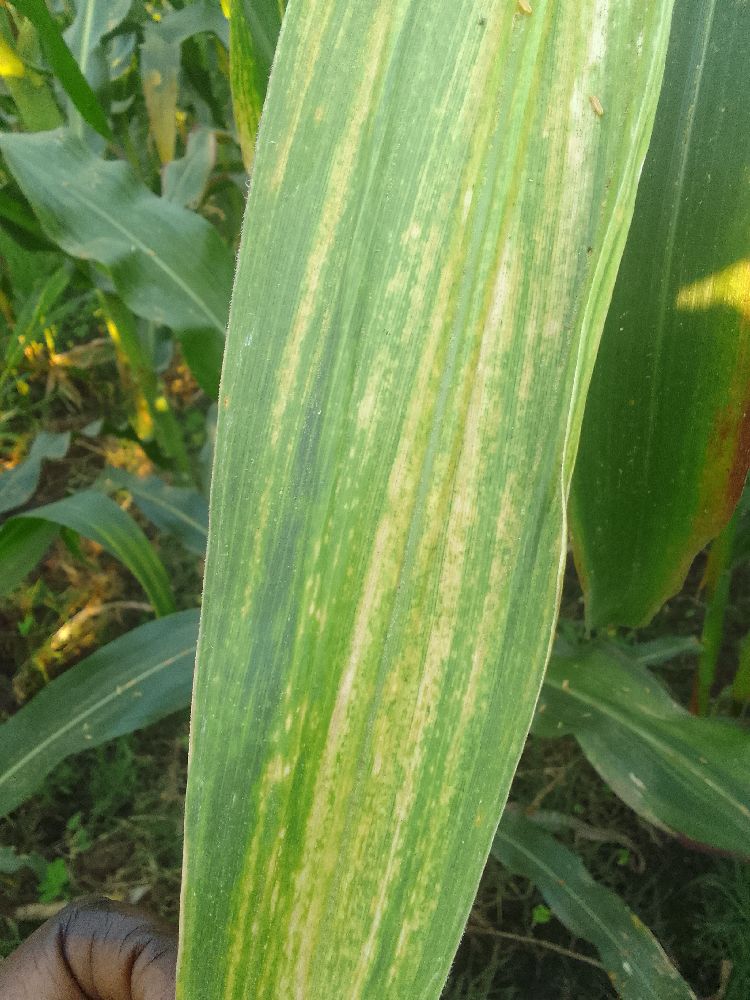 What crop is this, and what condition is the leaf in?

maize, maize lethal necrosis
